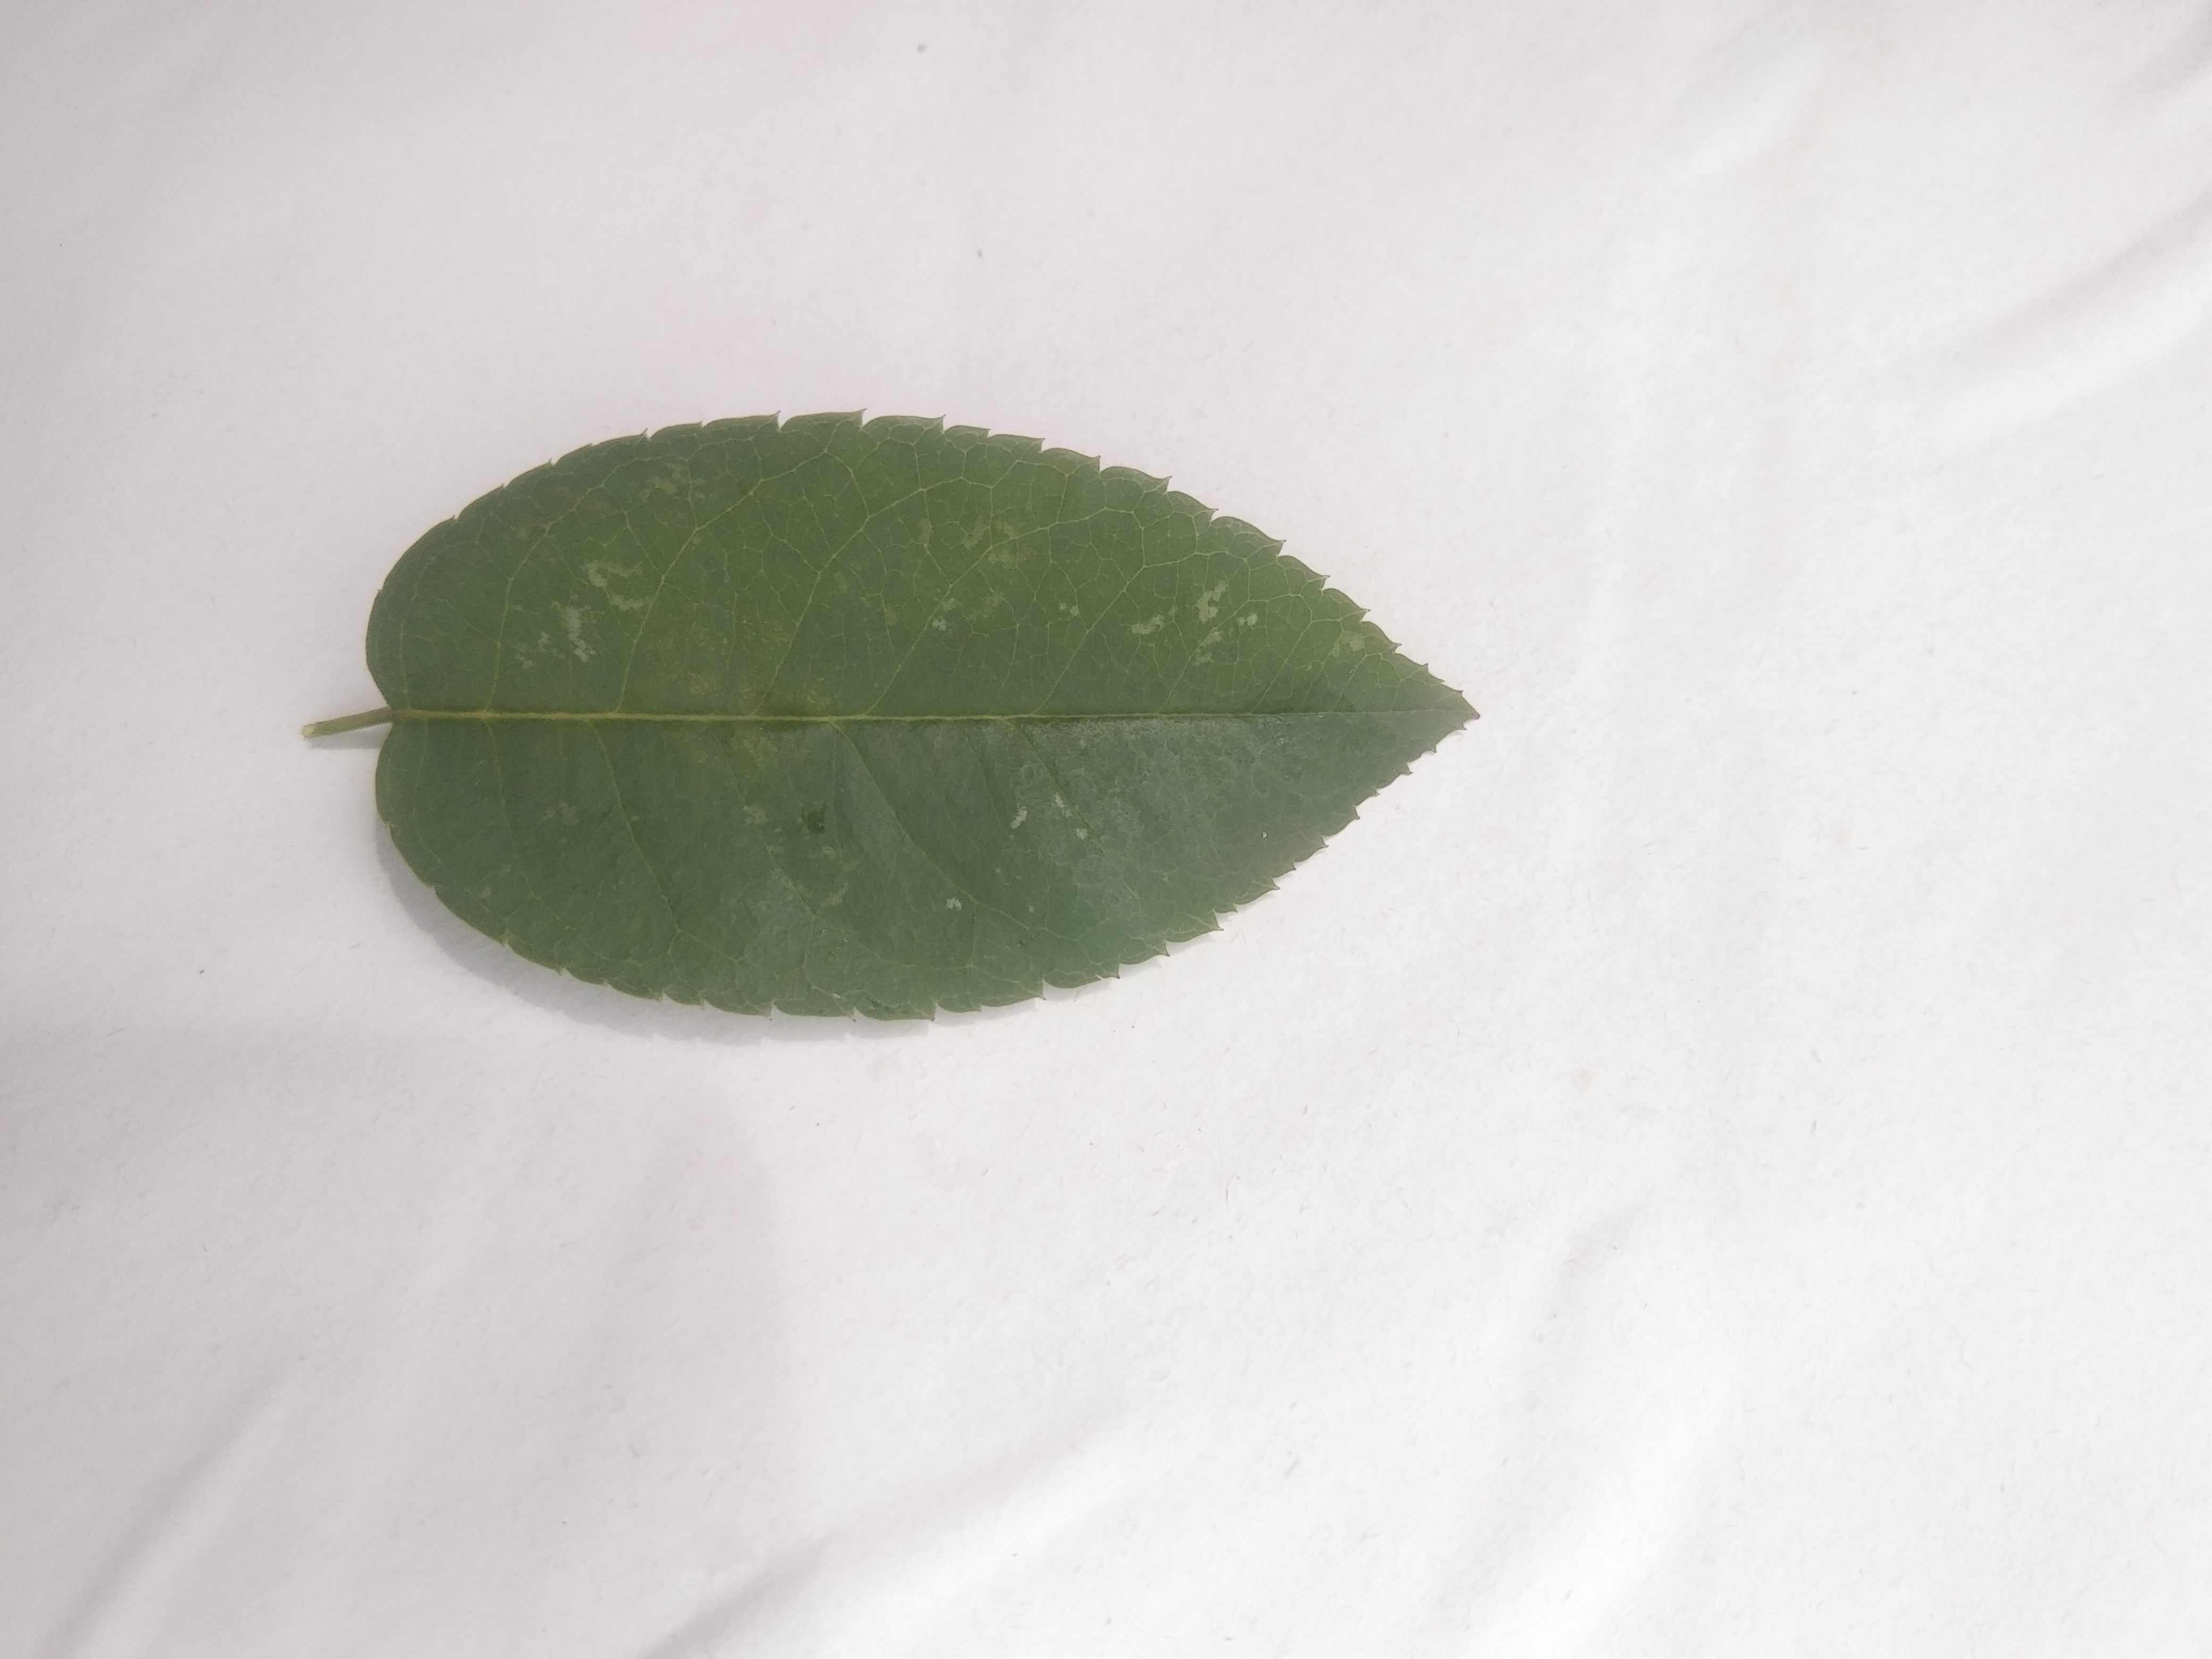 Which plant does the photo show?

rose
